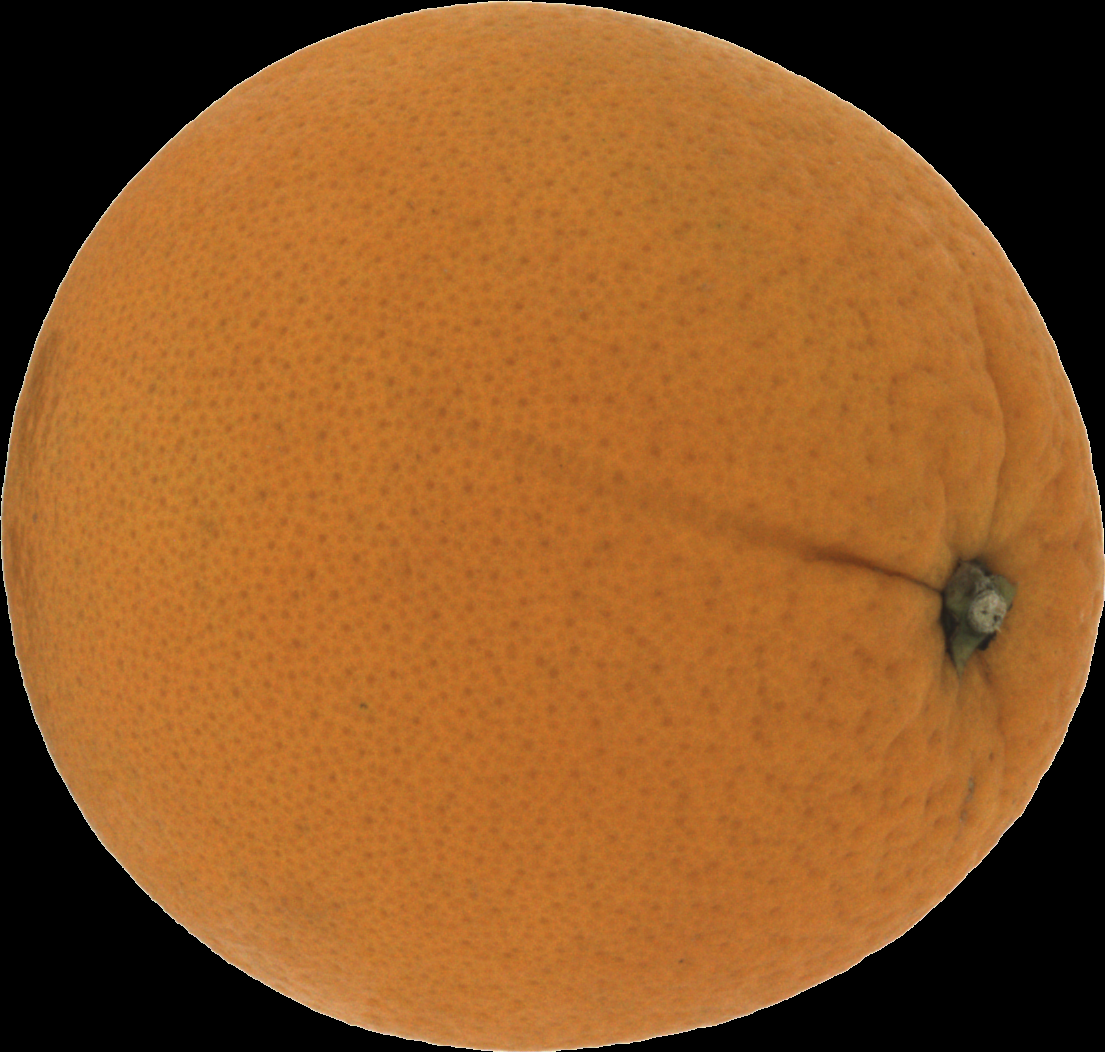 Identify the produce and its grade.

orange, good
